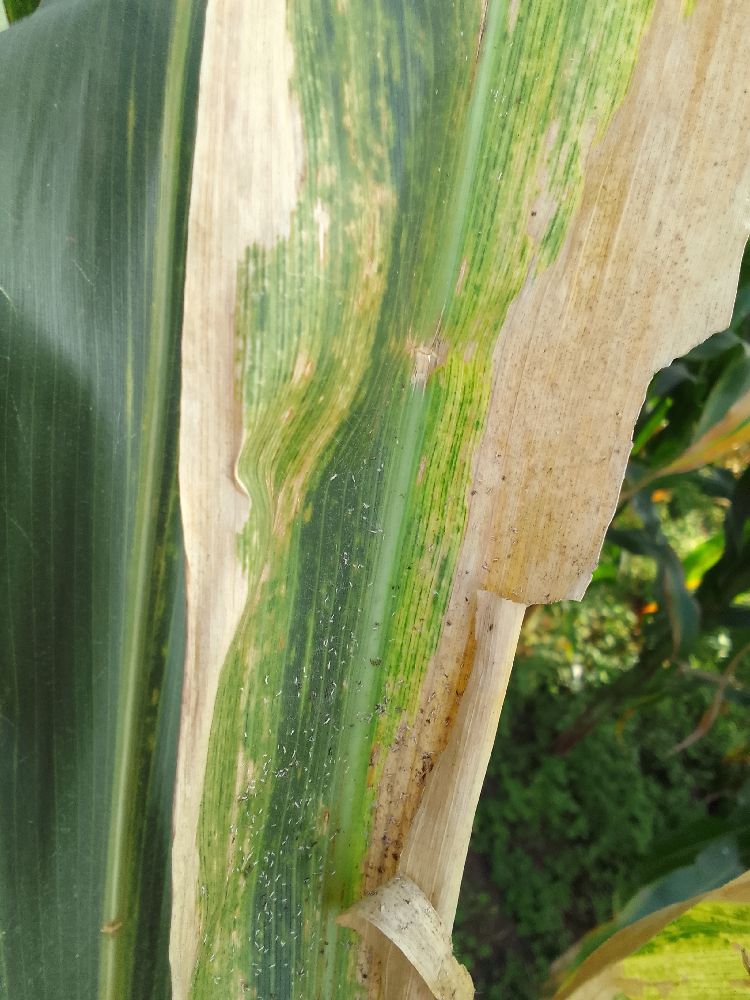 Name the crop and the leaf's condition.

maize, maize lethal necrosis
